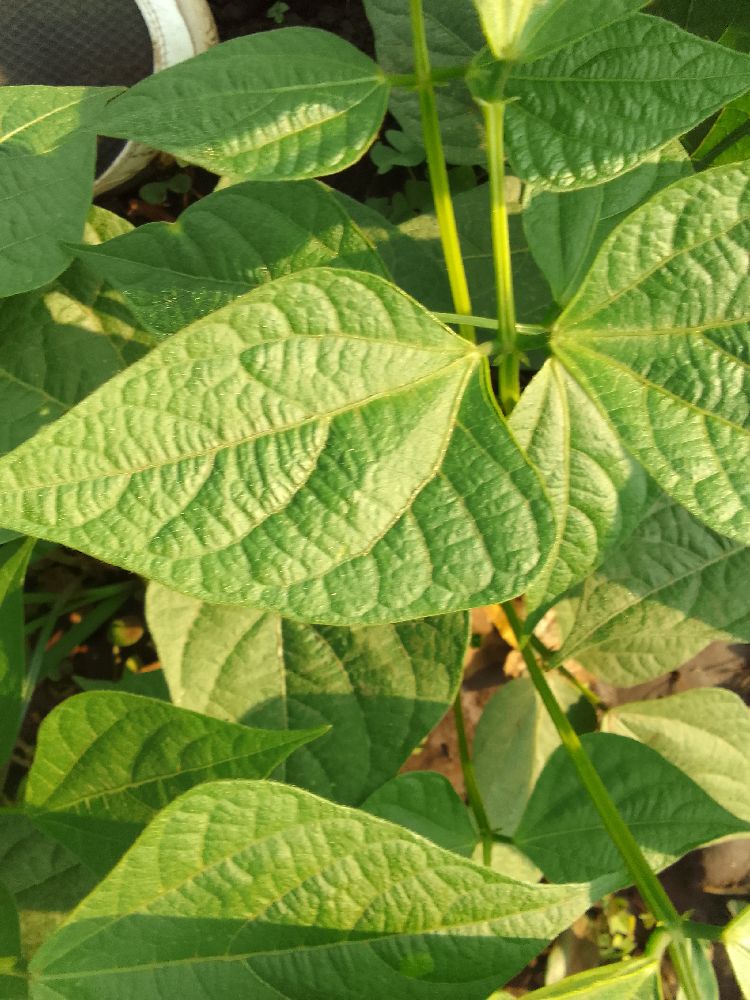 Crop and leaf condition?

common bean, healthy
